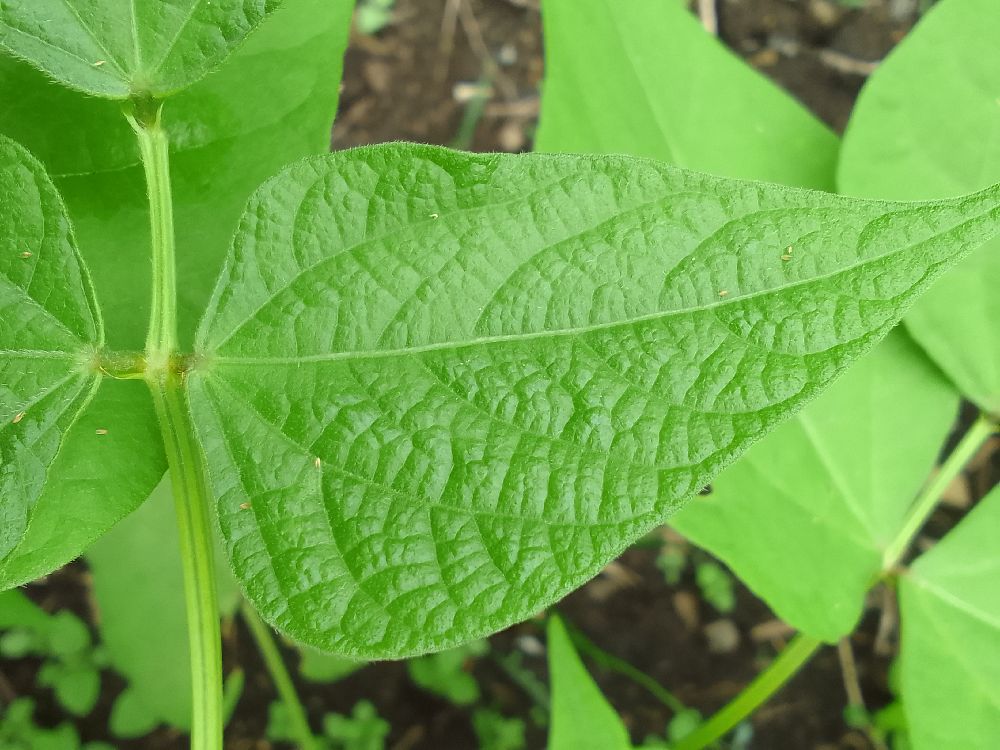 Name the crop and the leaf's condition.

common bean, healthy
